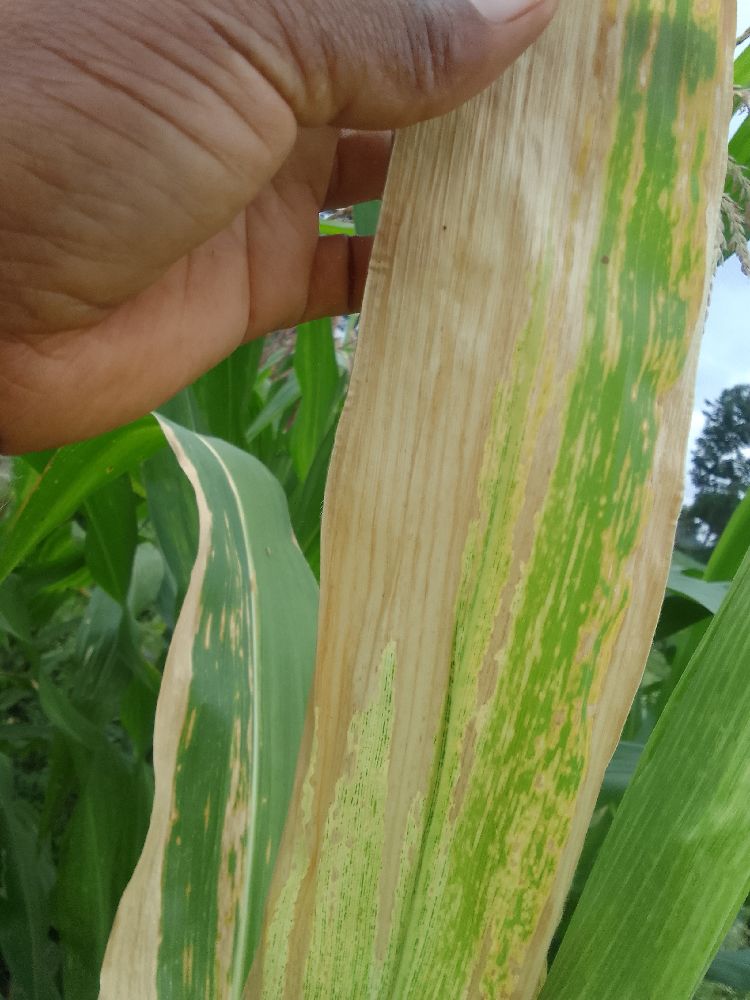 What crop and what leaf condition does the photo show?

maize, maize lethal necrosis
